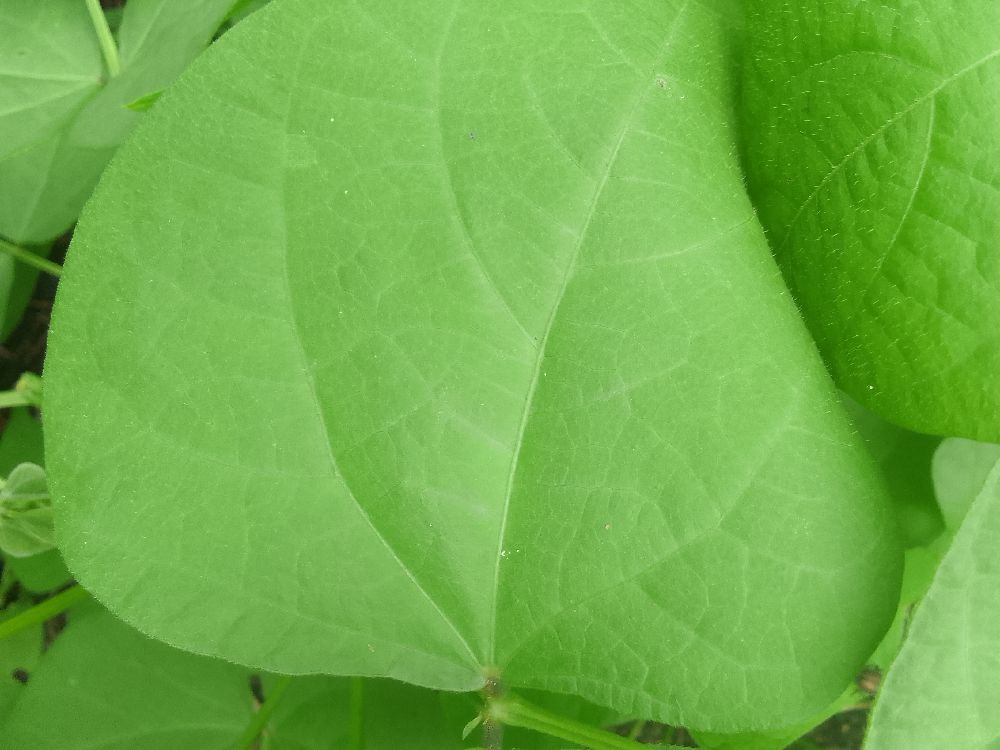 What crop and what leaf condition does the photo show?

common bean, healthy
